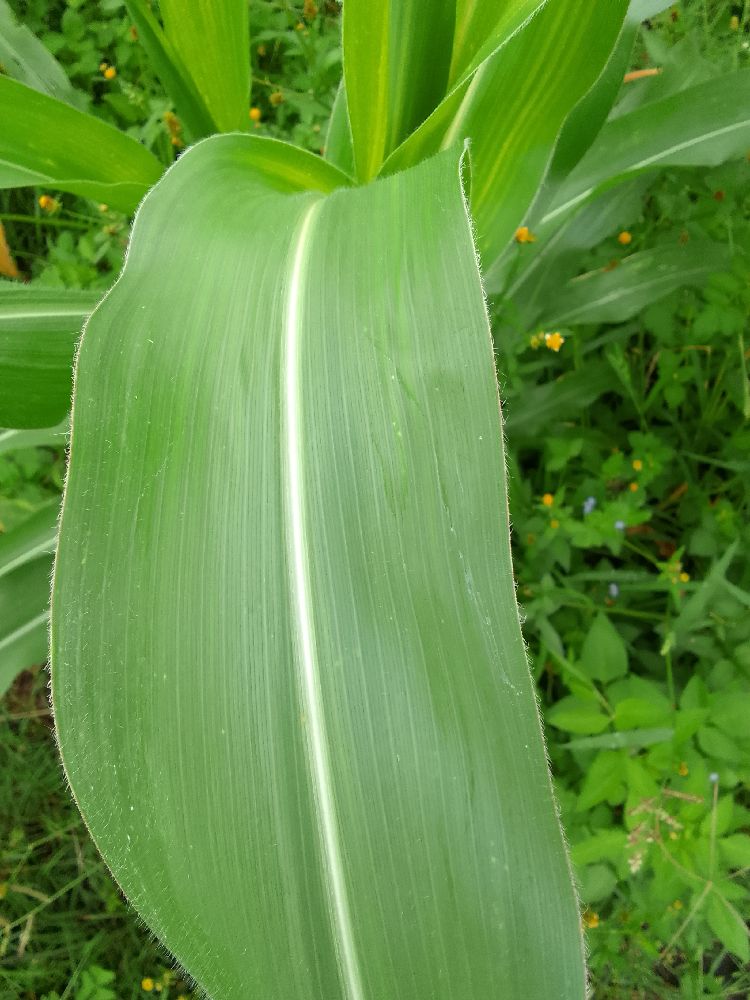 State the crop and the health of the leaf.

maize, healthy
